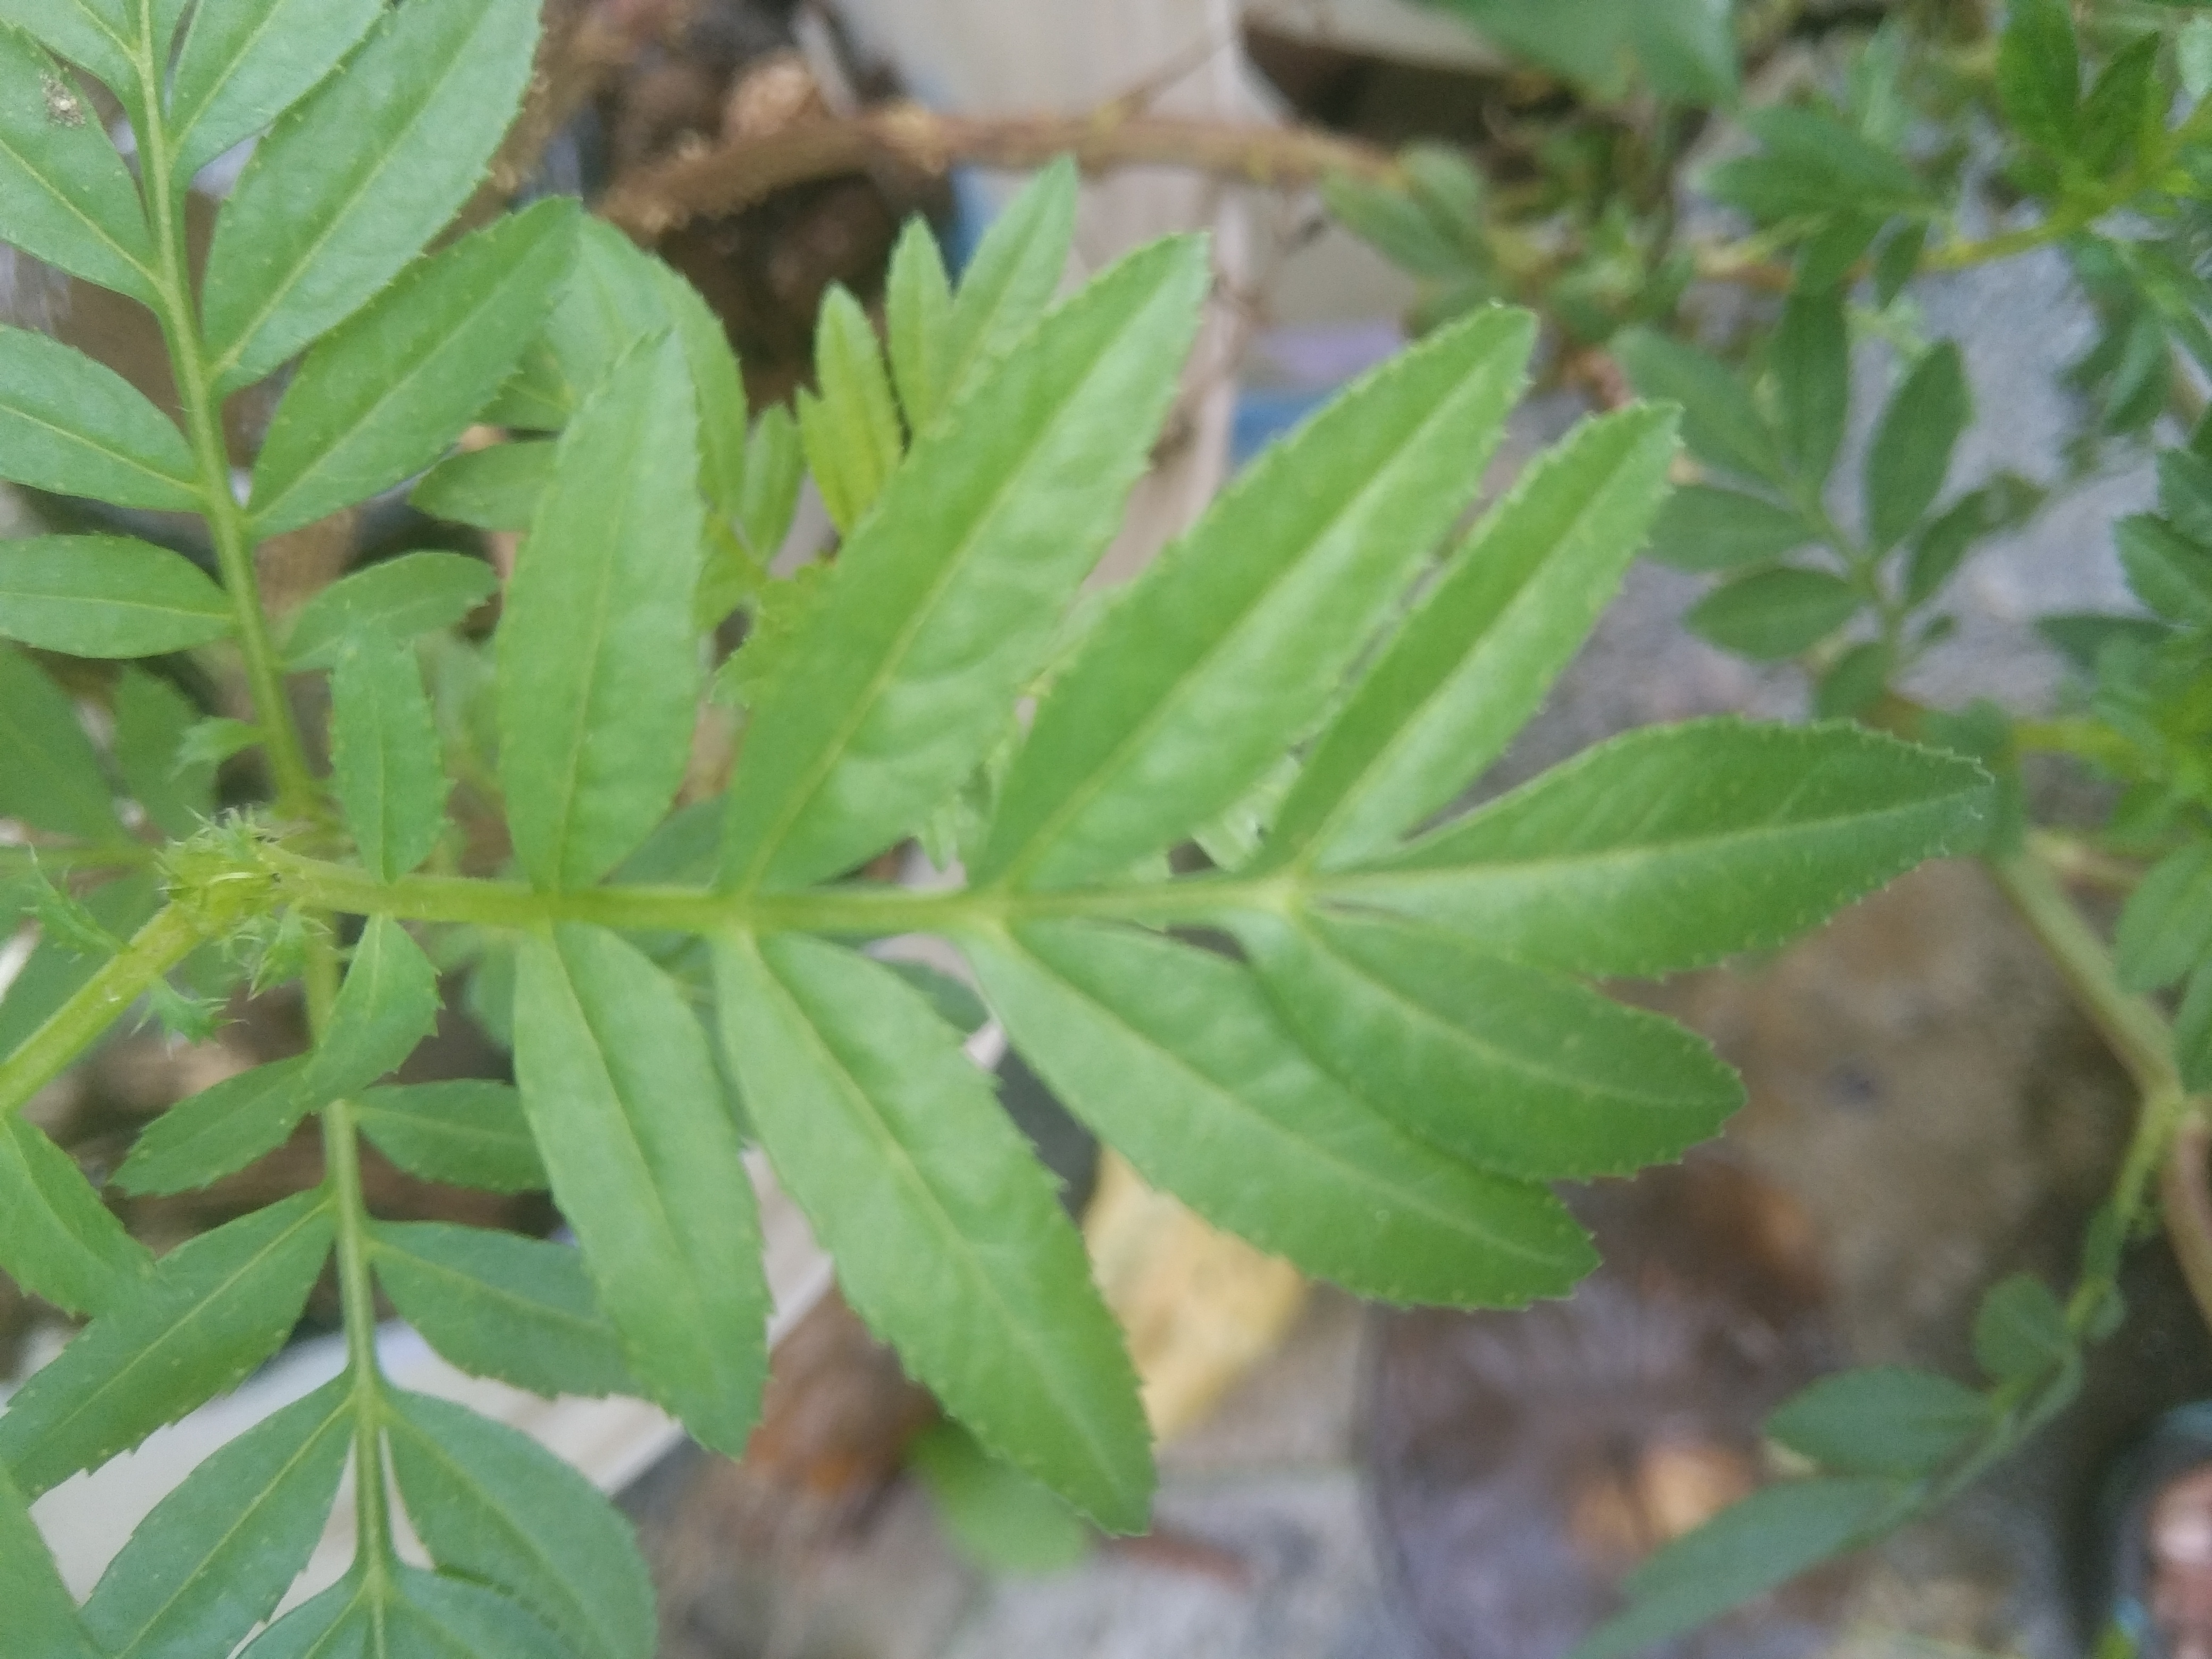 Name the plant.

marigold
